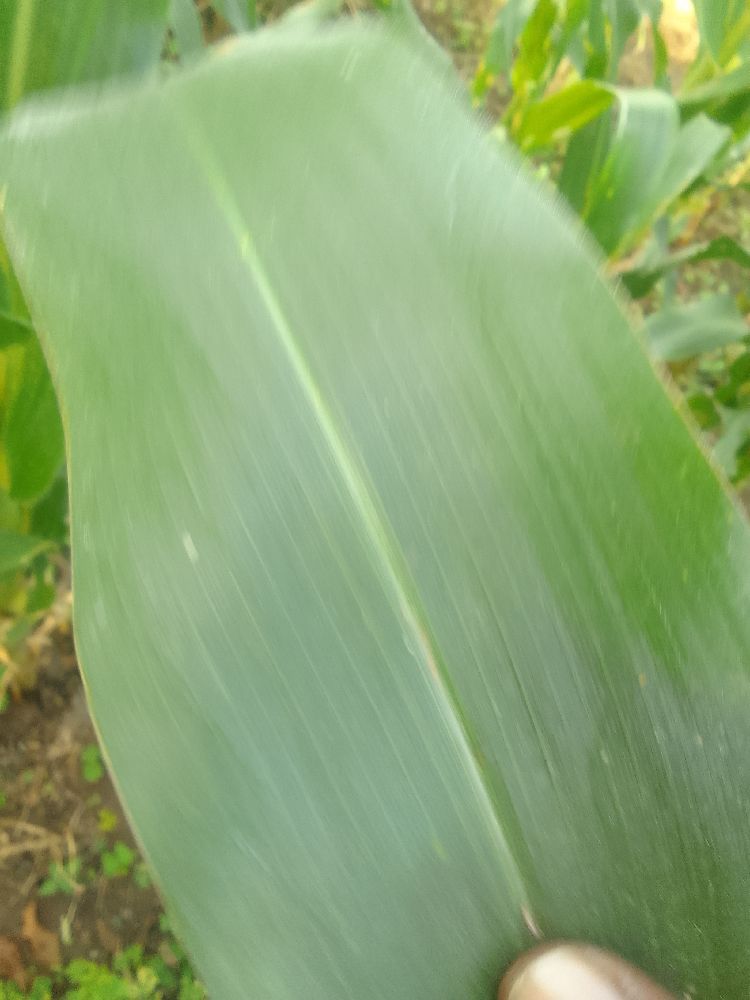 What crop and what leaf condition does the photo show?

maize, healthy
